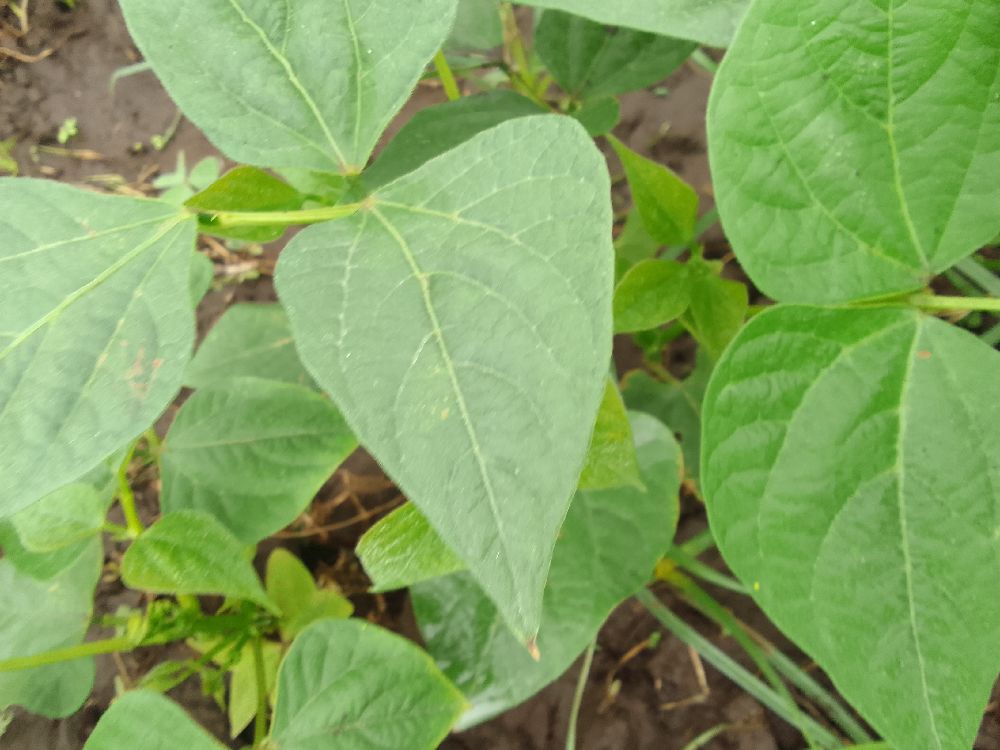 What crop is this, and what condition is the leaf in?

common bean, healthy
